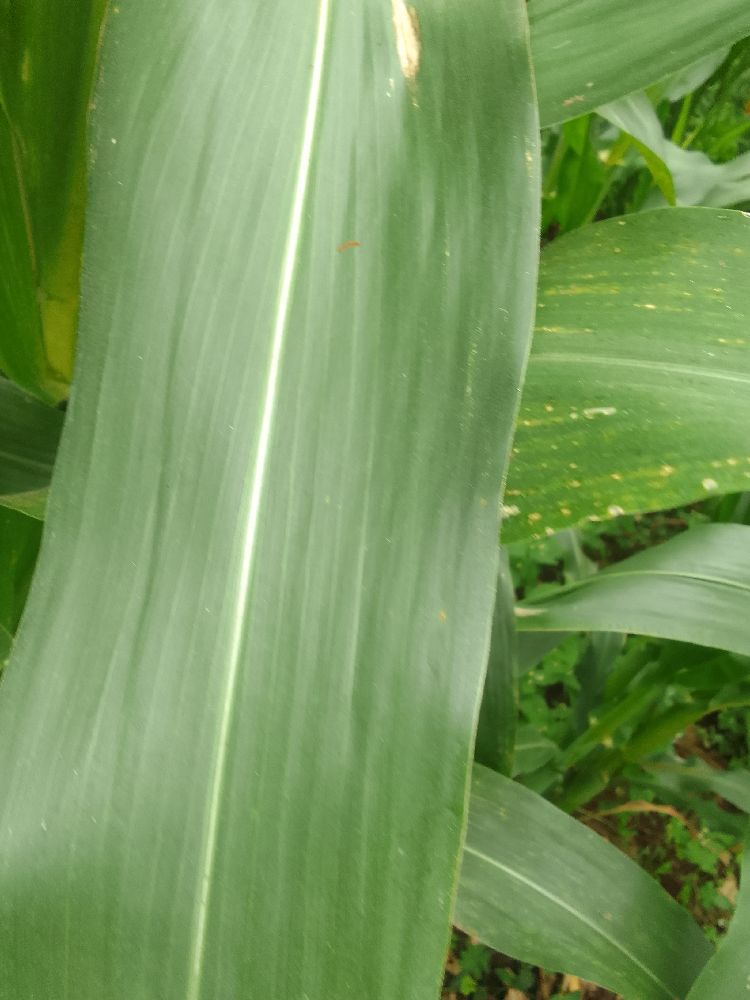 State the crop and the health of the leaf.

maize, healthy
